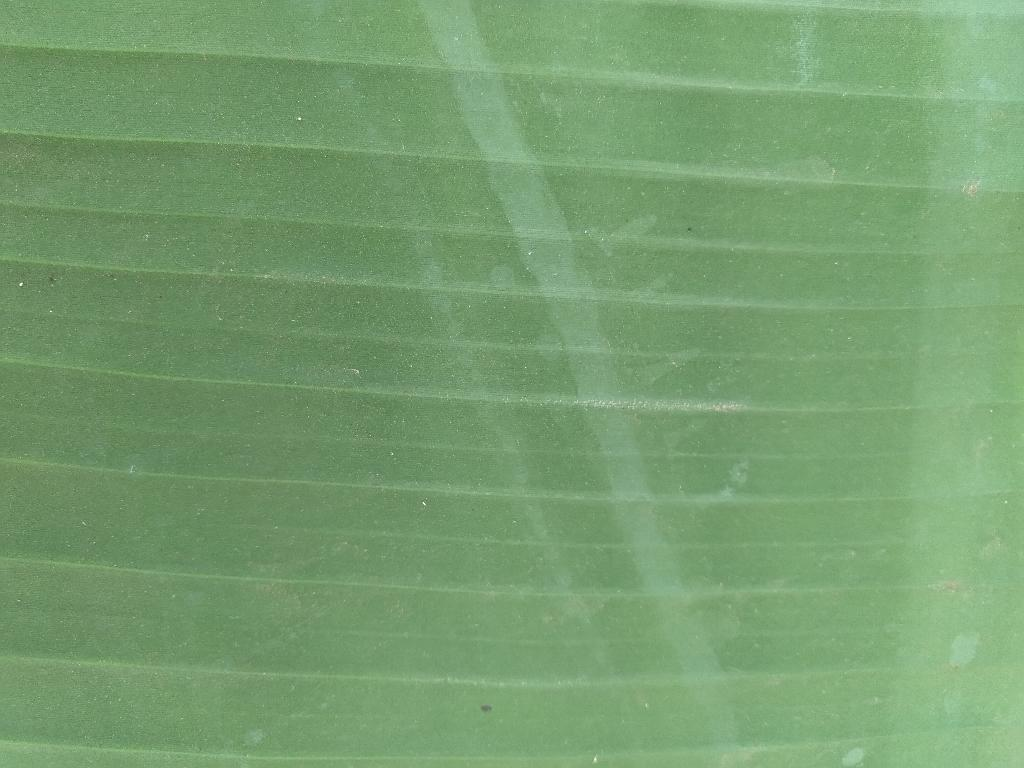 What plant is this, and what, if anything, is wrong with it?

banana, healthy
